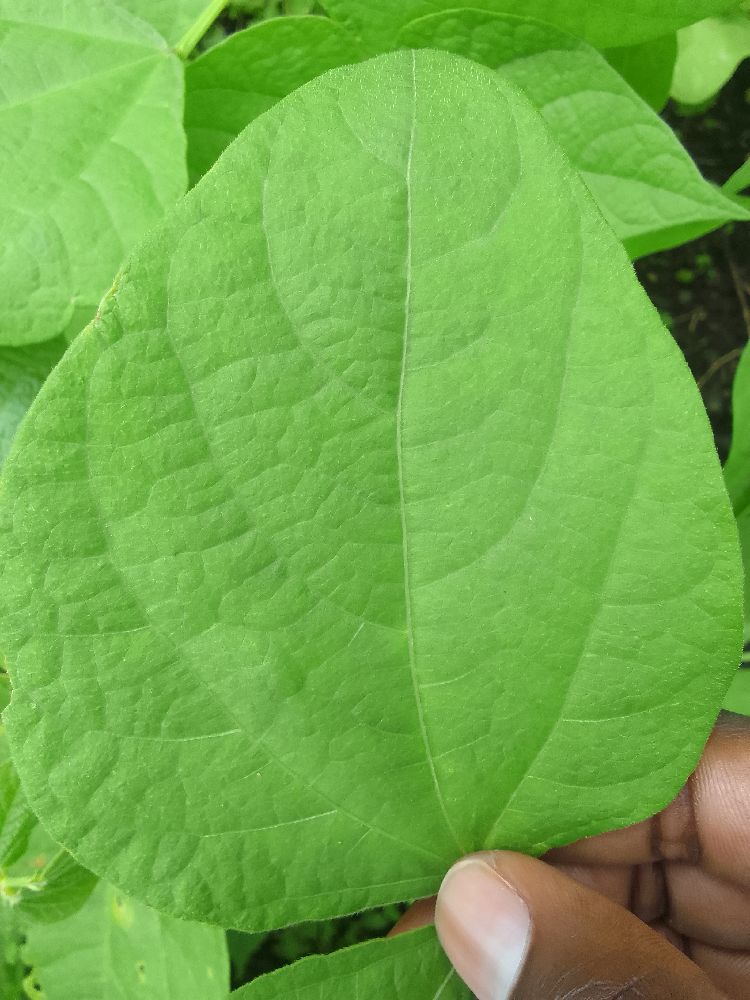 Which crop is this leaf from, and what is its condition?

common bean, healthy
